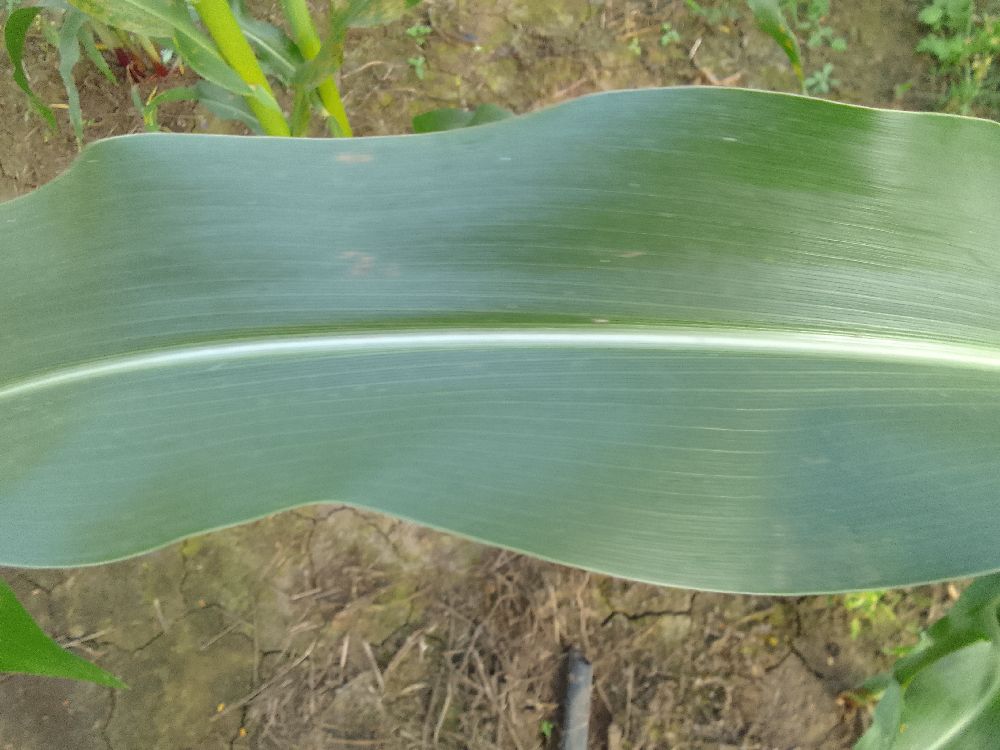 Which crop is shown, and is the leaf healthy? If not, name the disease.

maize, healthy
